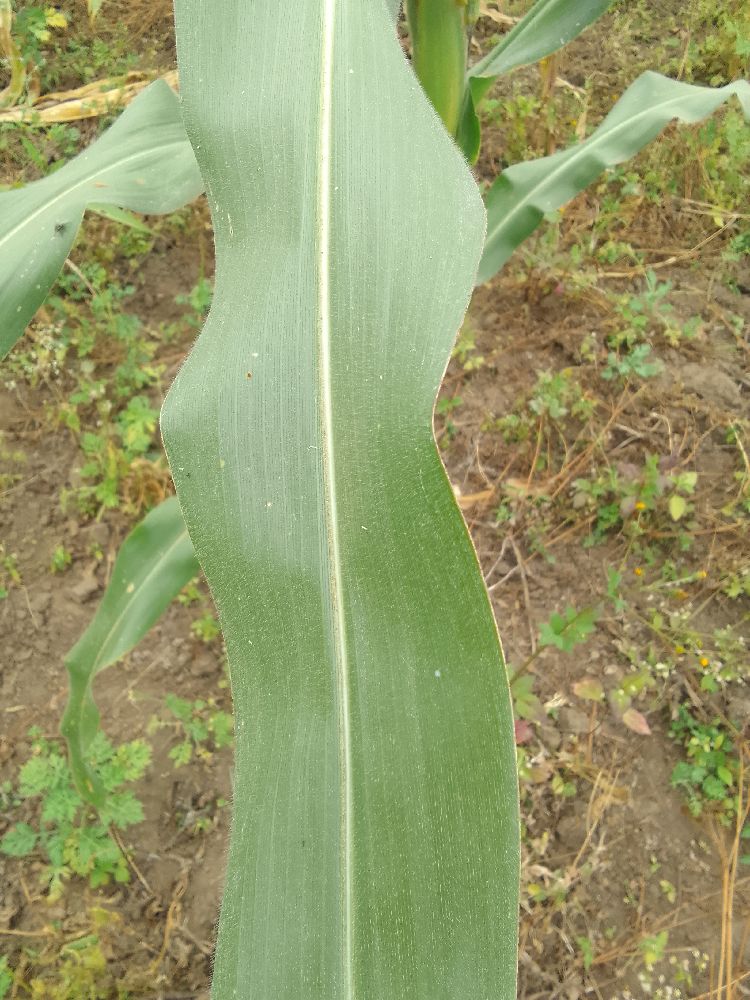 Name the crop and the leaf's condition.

maize, healthy
